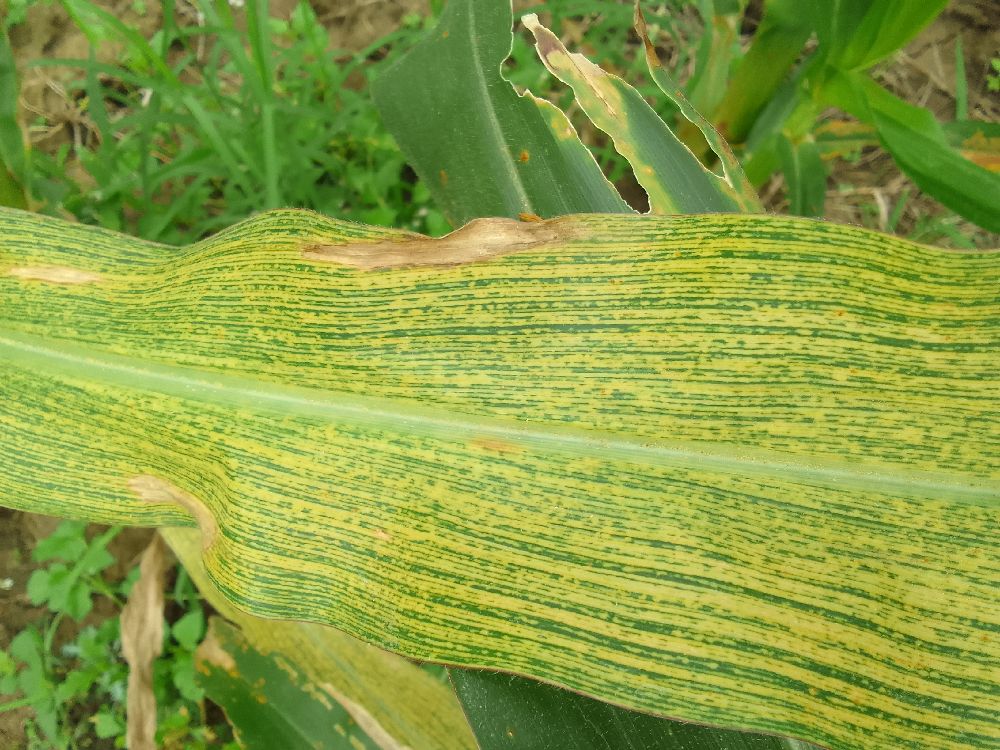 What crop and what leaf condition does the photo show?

maize, maize streak virus
